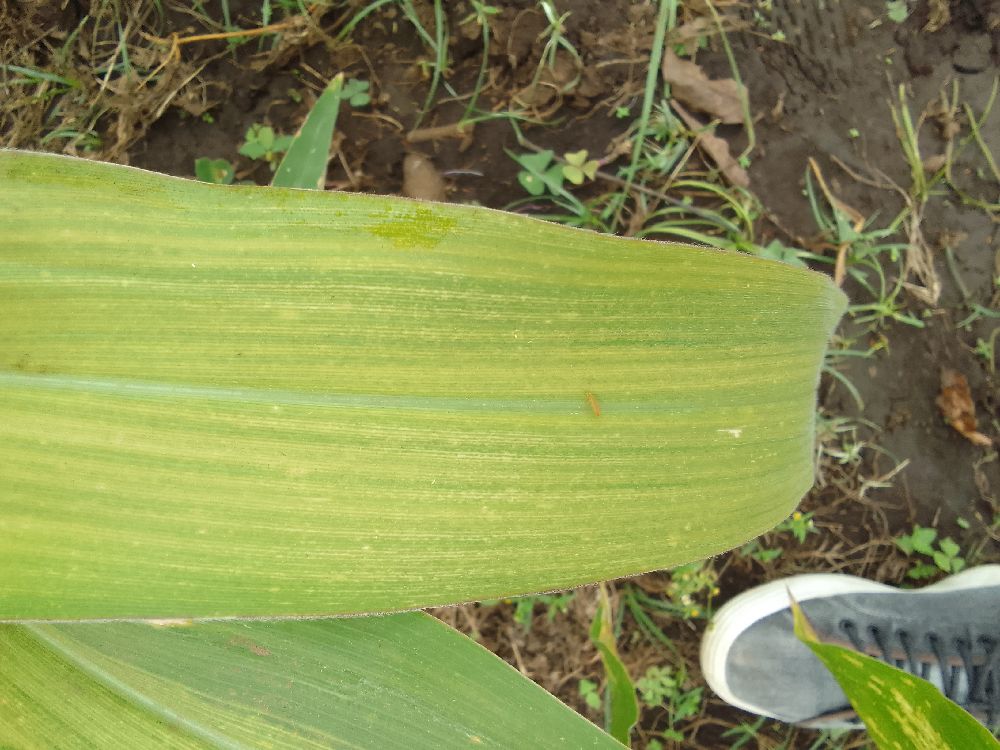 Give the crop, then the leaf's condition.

maize, maize lethal necrosis
